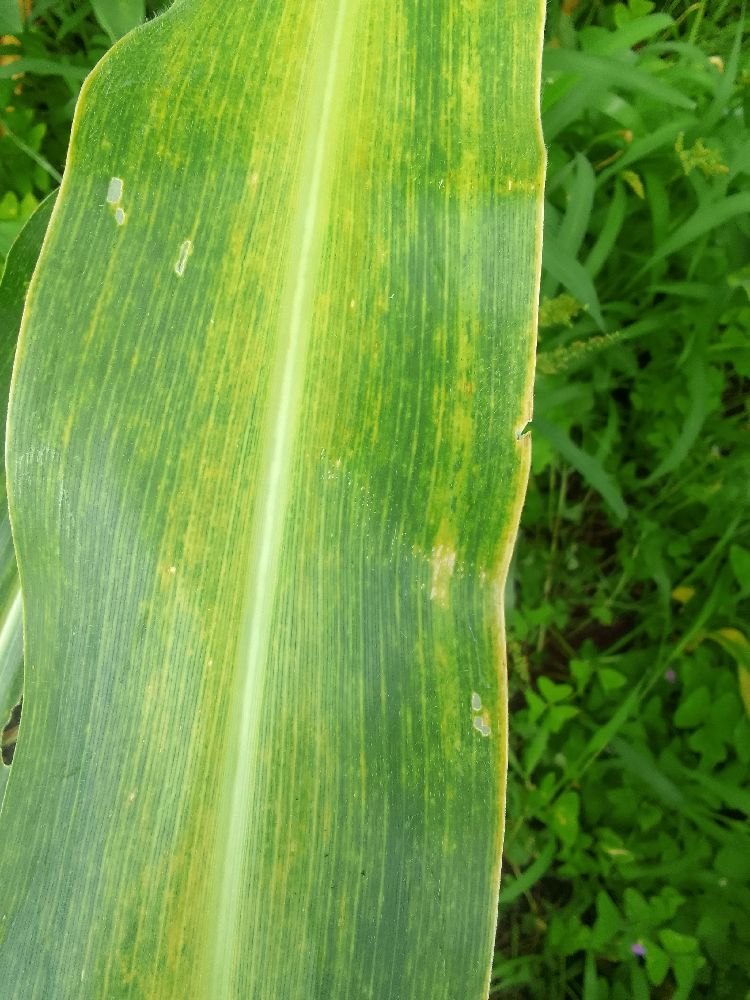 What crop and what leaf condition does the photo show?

maize, maize lethal necrosis
